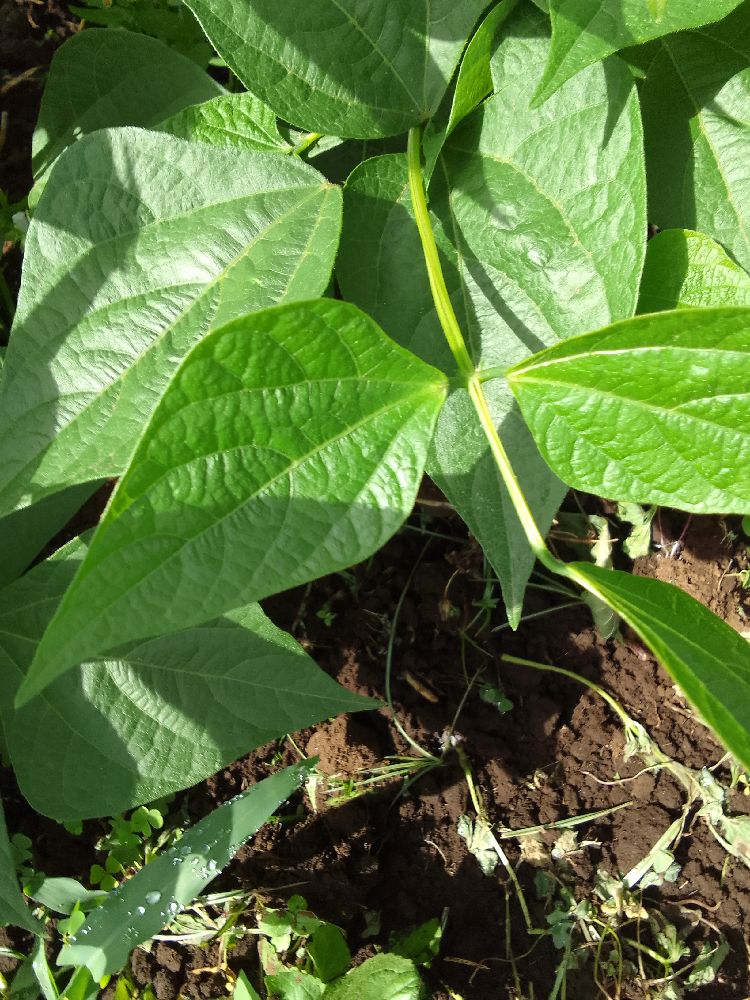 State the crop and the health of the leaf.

common bean, healthy
